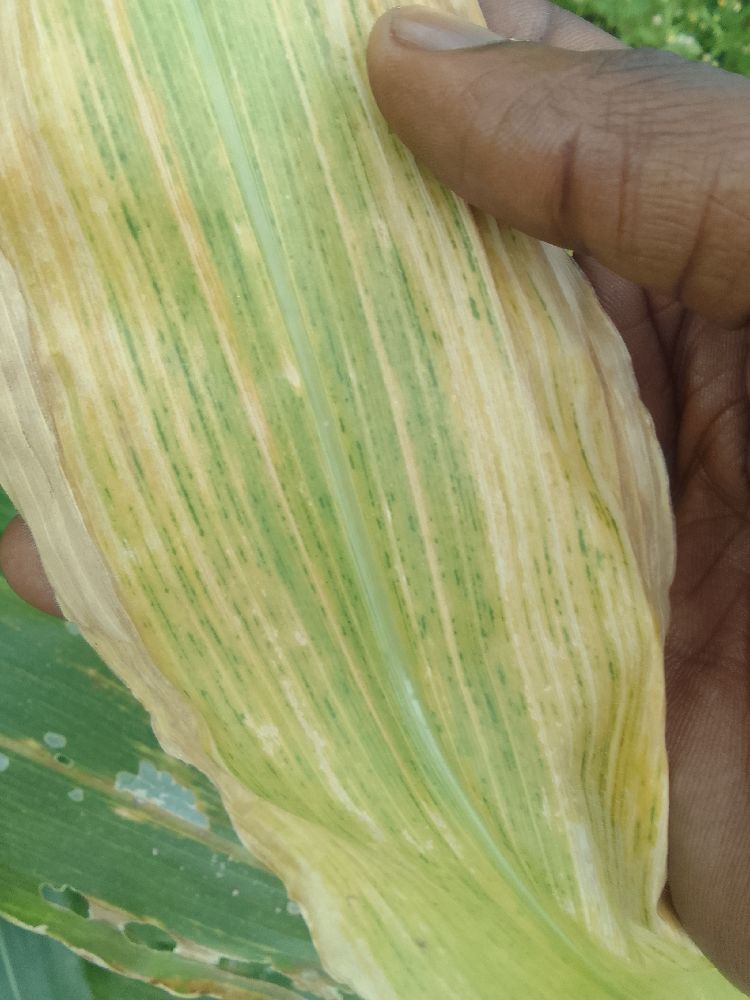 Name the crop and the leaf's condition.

maize, maize lethal necrosis
